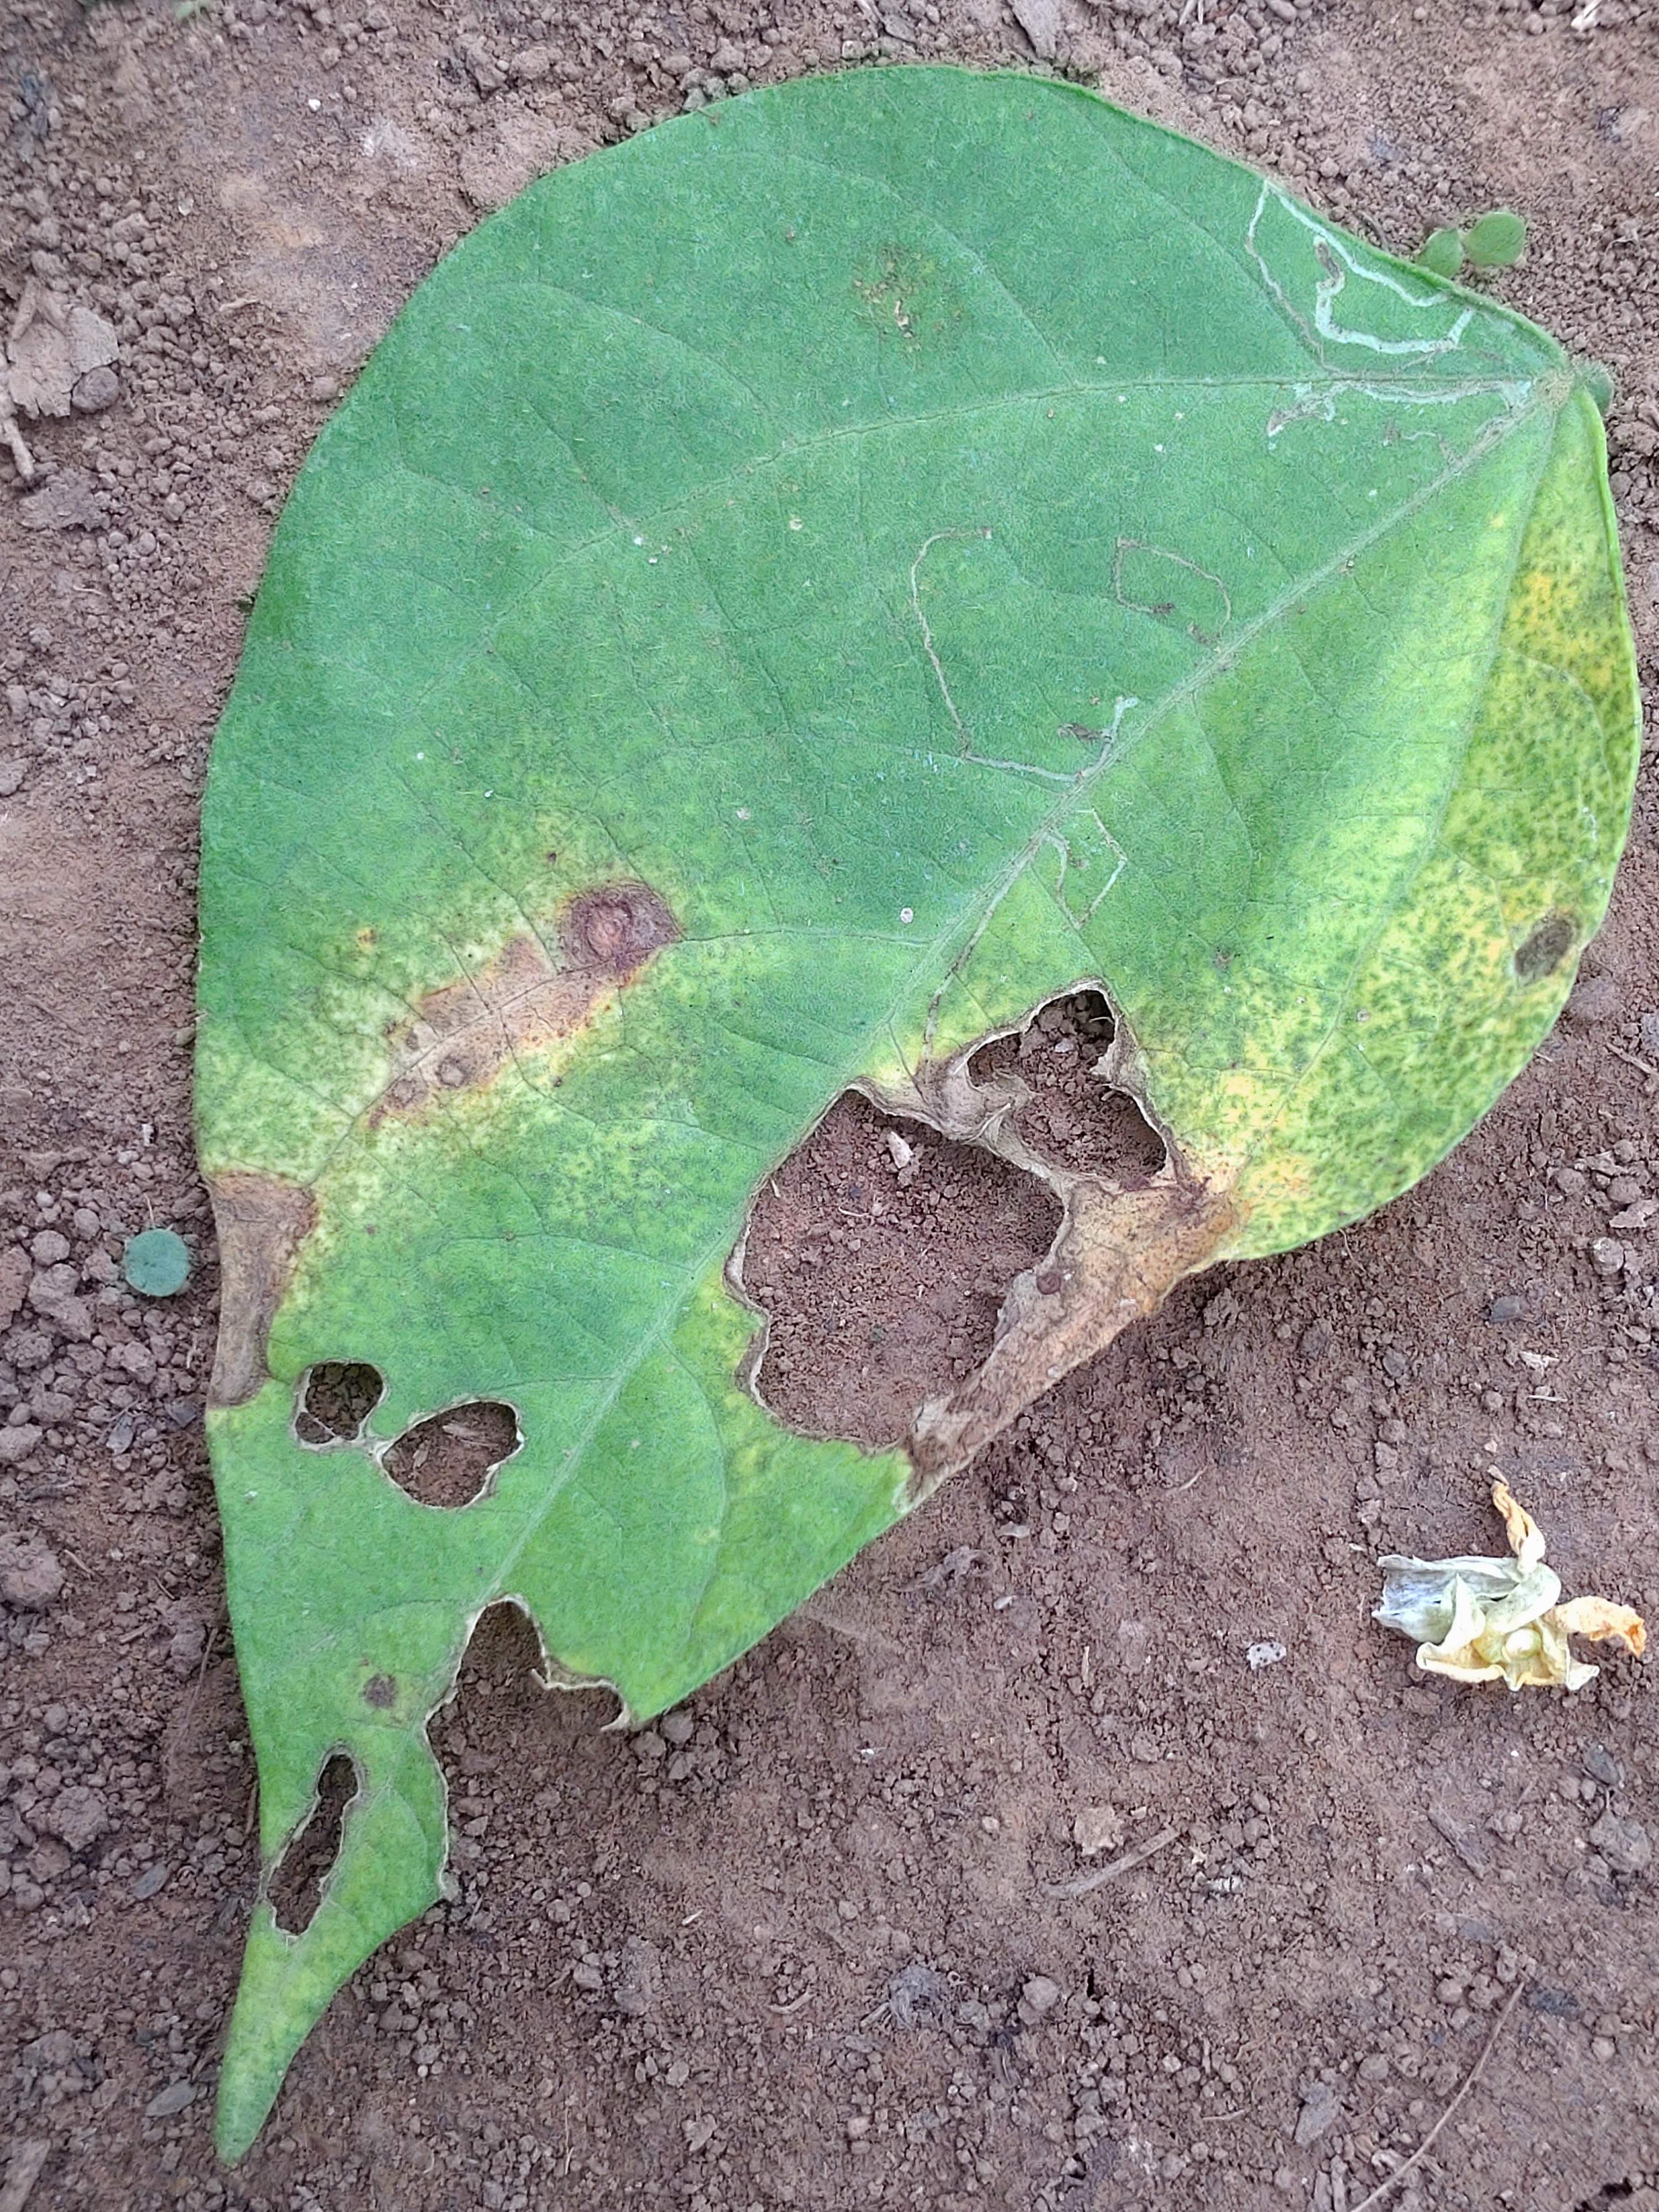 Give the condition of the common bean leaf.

anthracnose
